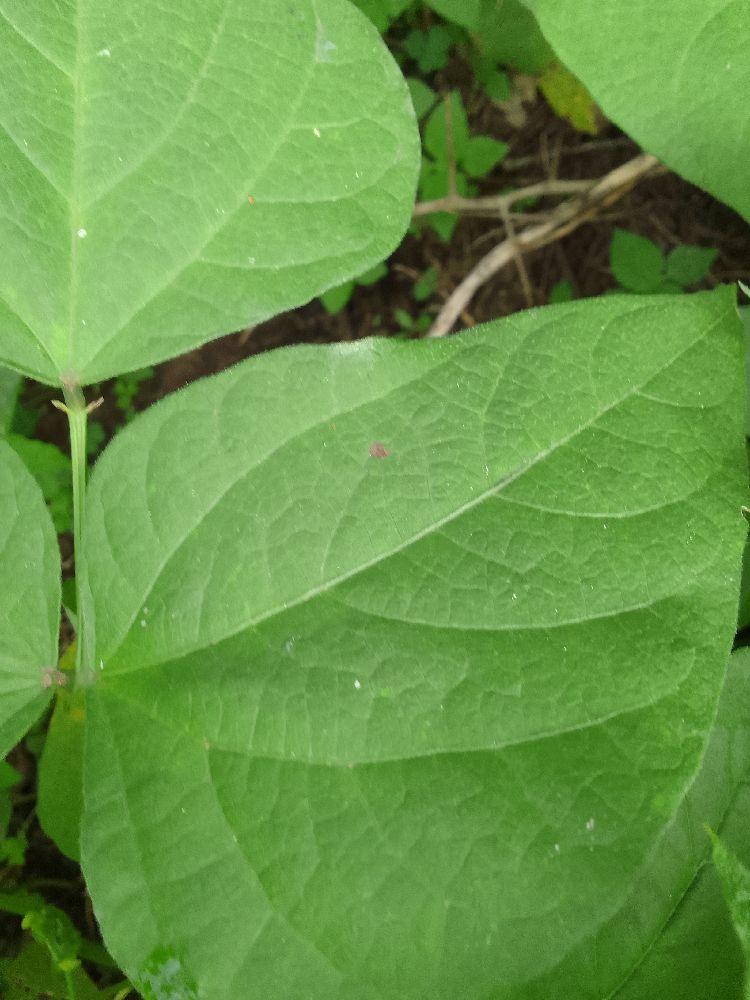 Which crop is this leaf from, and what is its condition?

common bean, healthy
